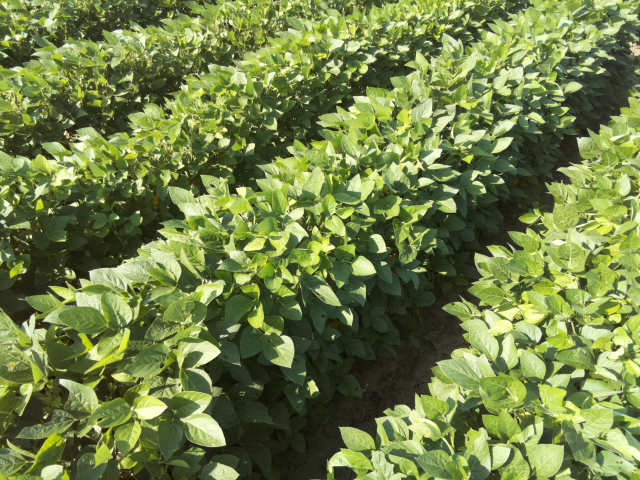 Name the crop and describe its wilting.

soybean, leaves with no wilting
